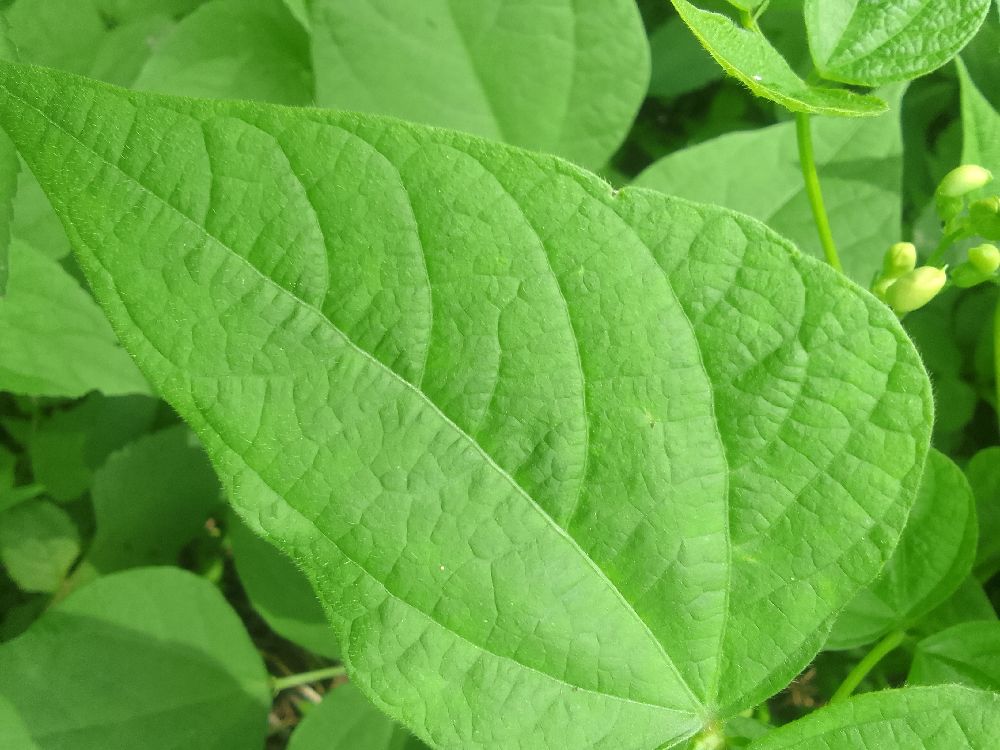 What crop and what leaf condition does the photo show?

common bean, healthy
